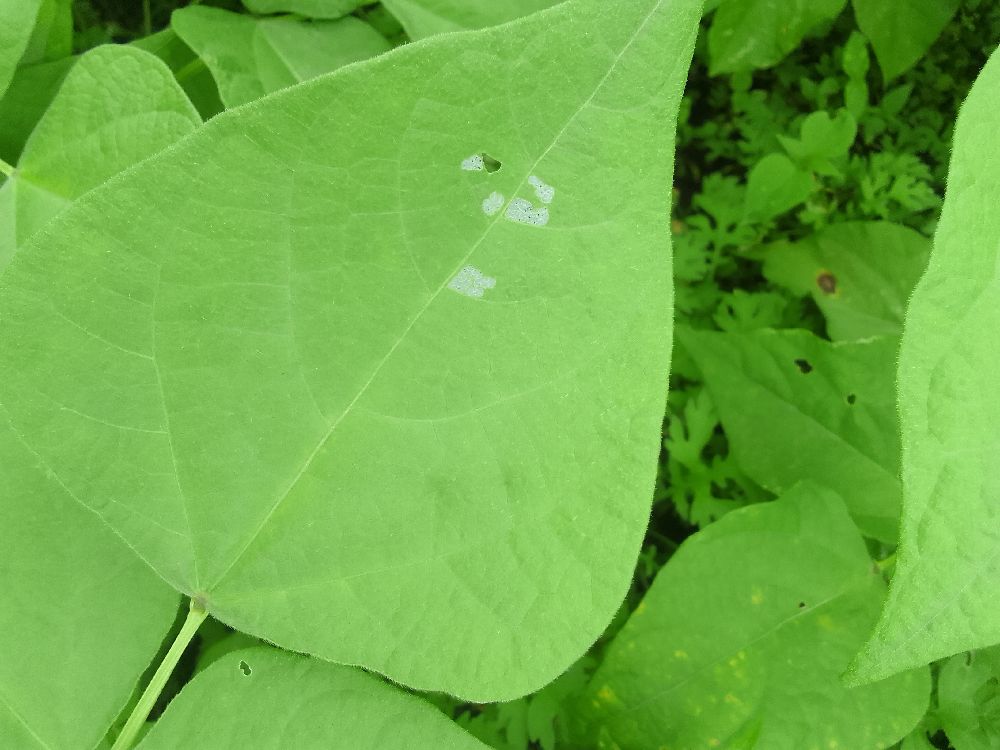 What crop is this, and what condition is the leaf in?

common bean, healthy
